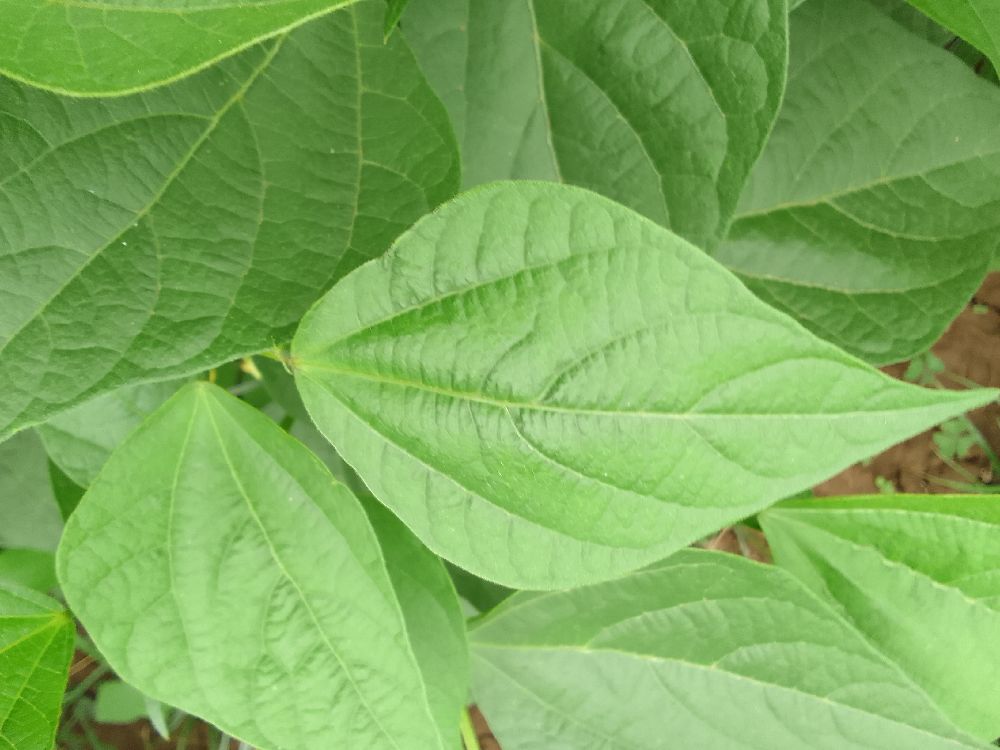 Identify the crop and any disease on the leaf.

common bean, healthy
